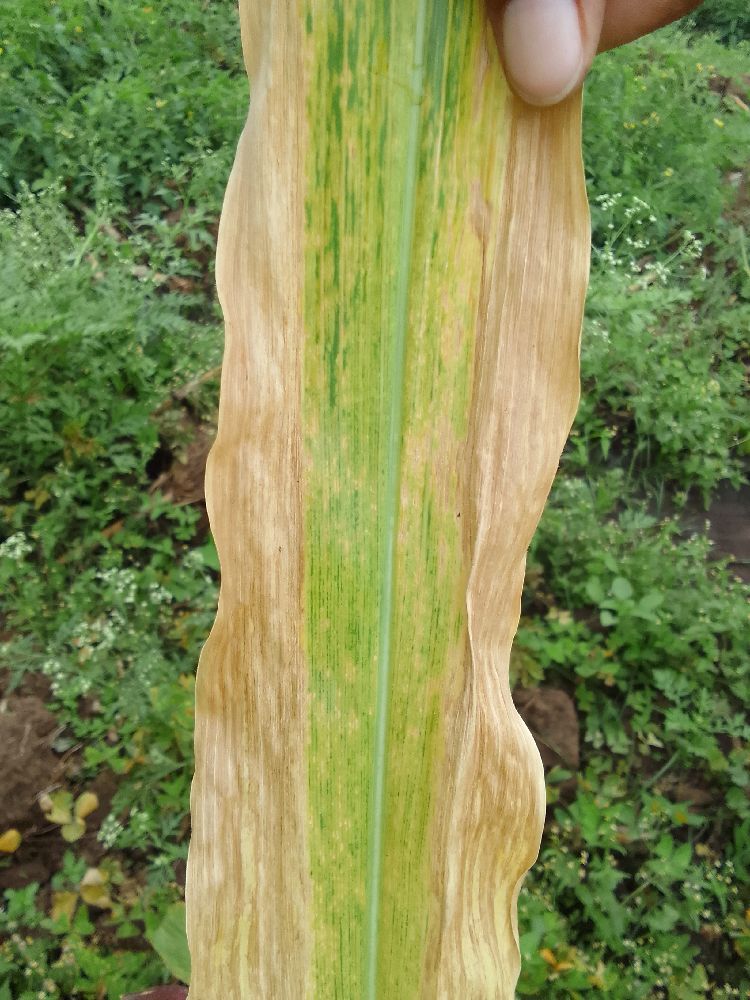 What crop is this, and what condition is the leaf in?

maize, maize lethal necrosis
